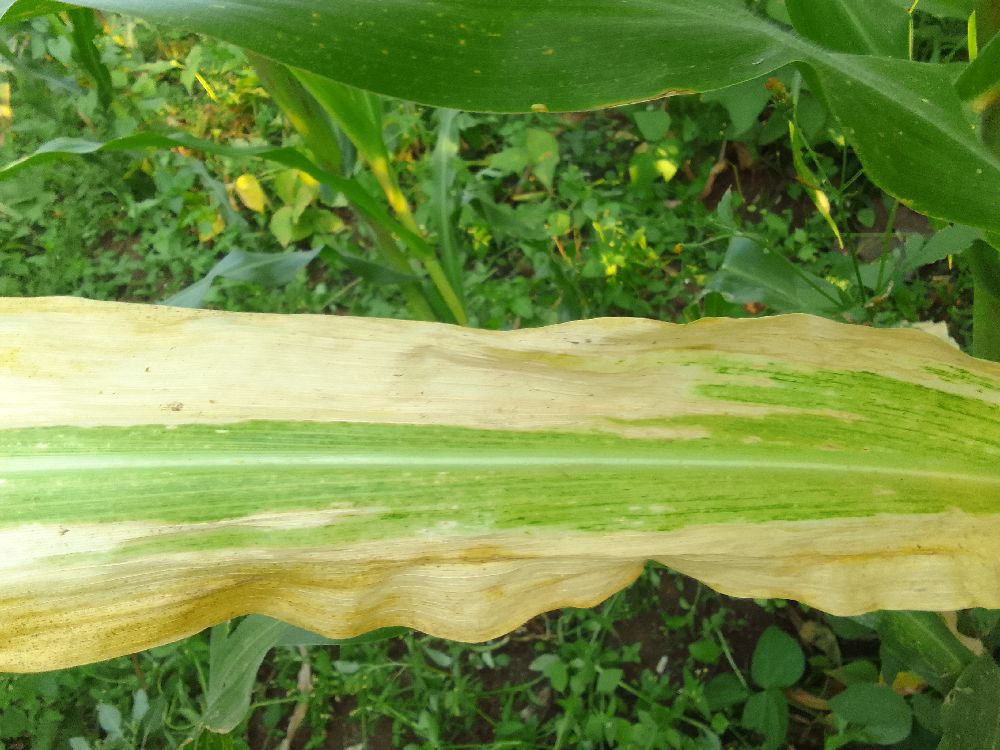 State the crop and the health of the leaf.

maize, maize lethal necrosis
